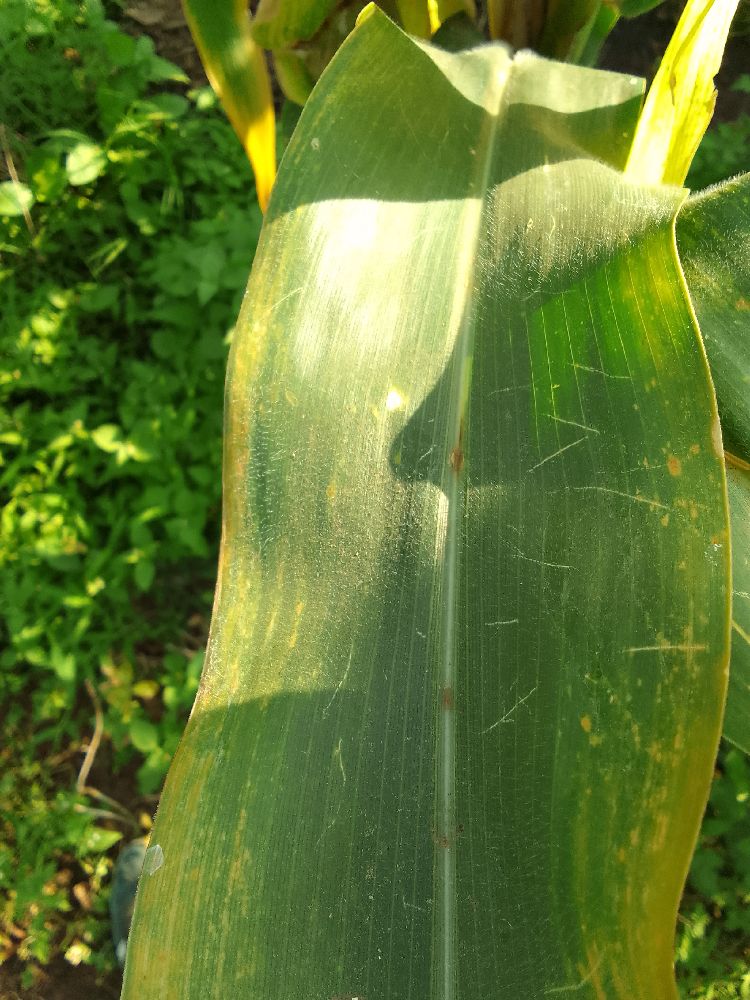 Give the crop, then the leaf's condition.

maize, maize lethal necrosis
